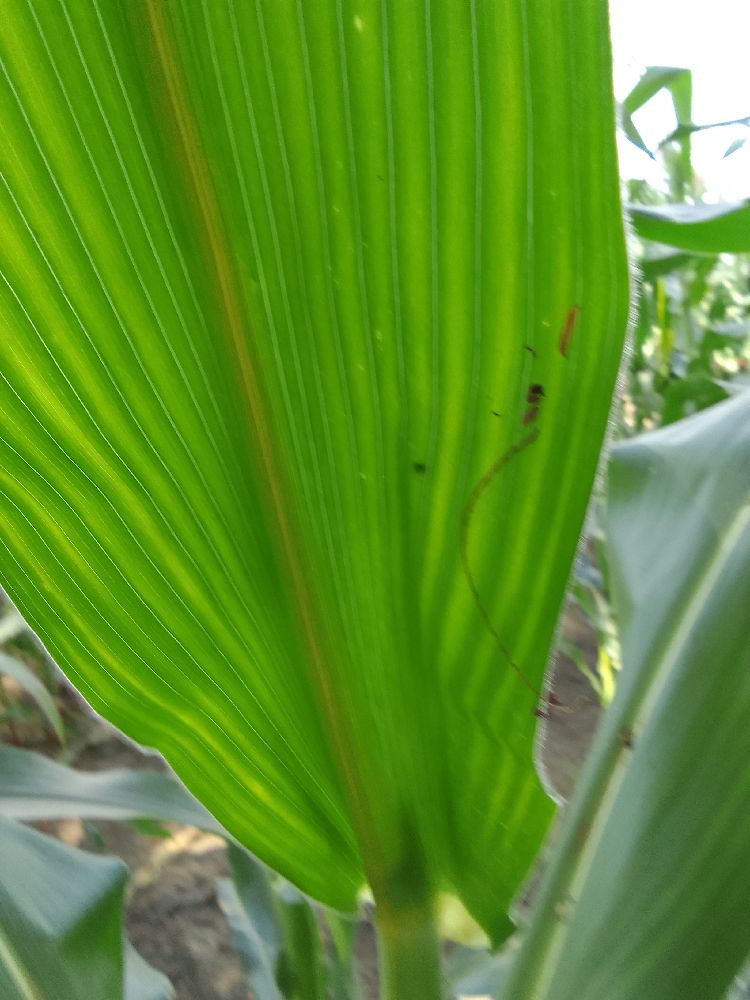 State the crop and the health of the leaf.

maize, healthy
